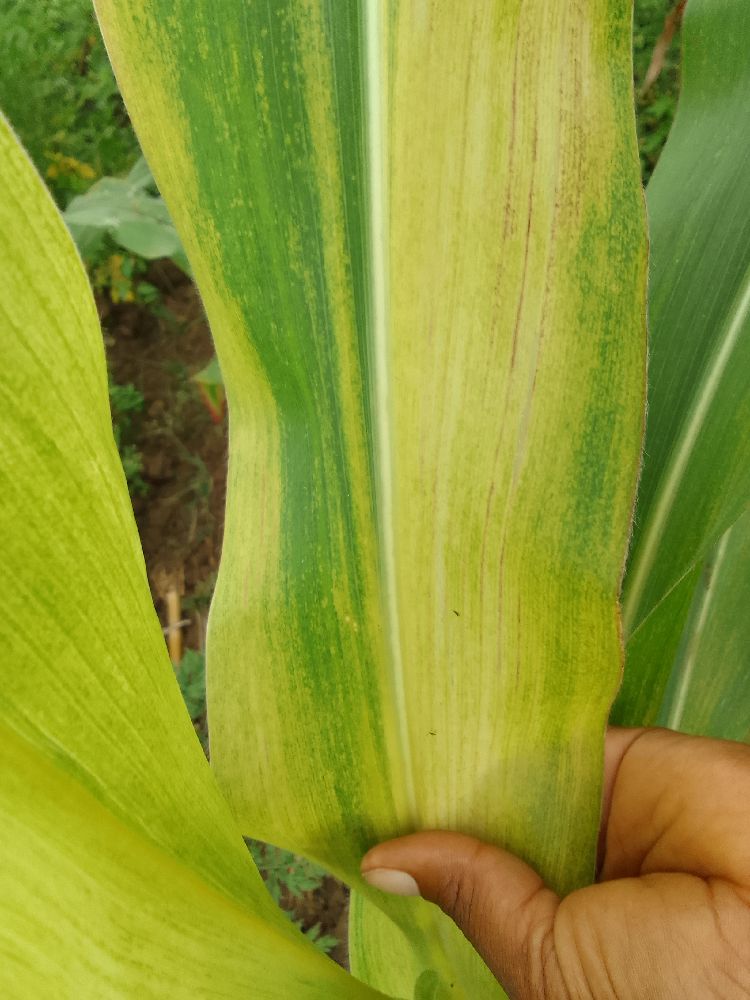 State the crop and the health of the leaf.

maize, maize lethal necrosis
